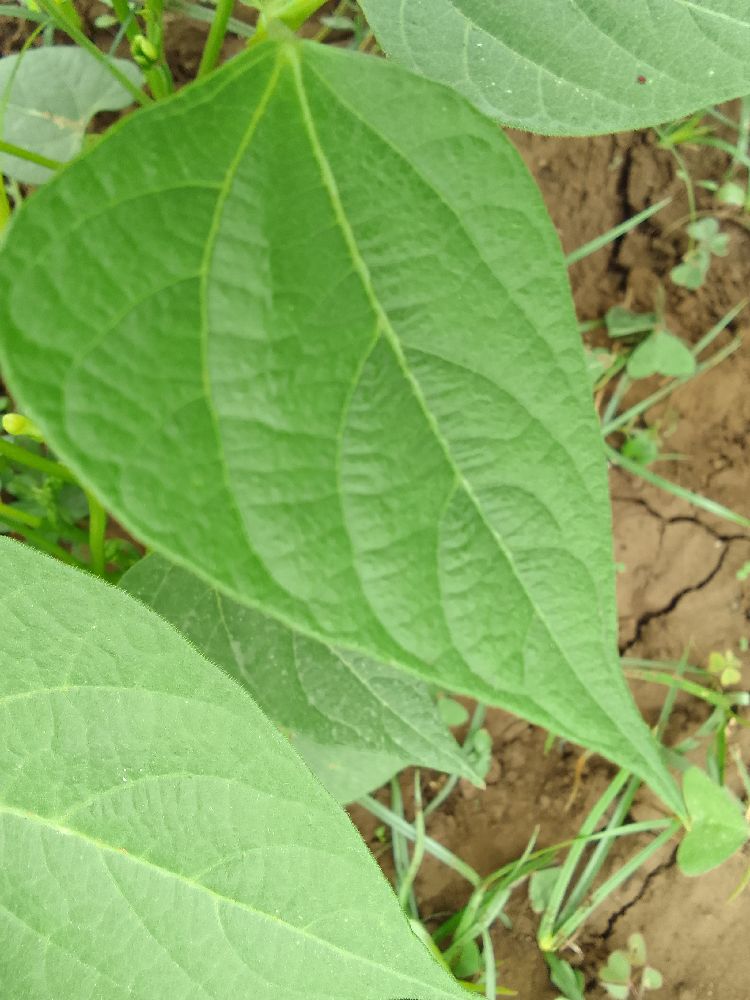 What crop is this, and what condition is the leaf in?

common bean, healthy
